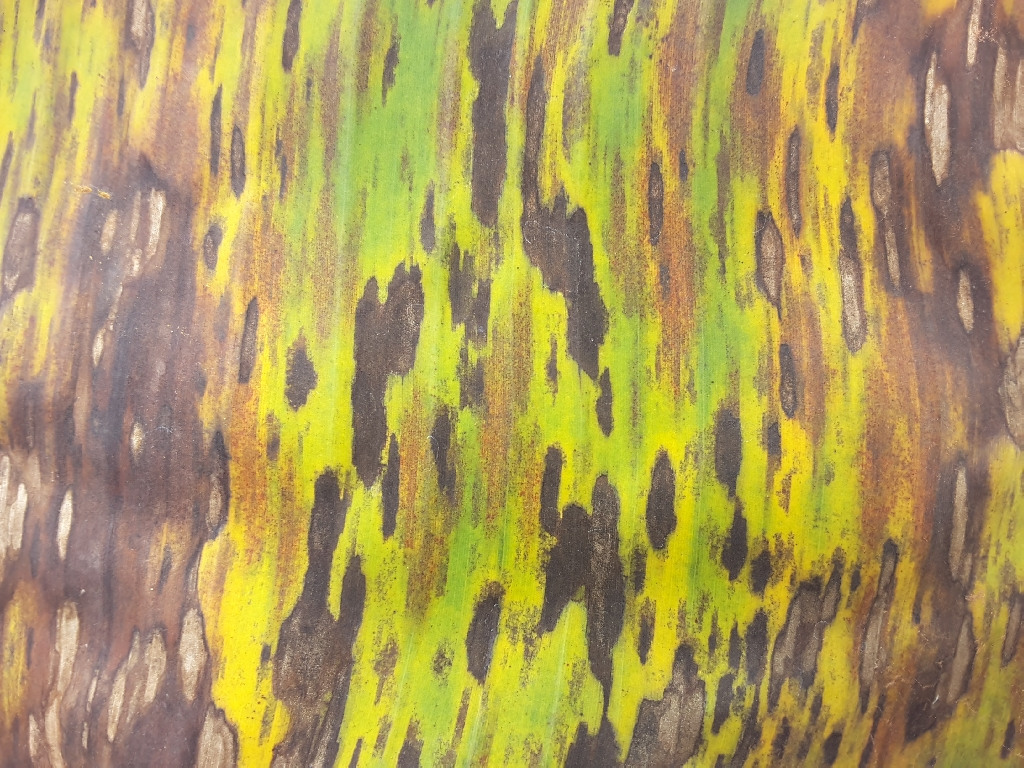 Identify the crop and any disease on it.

banana, black sigatoka
